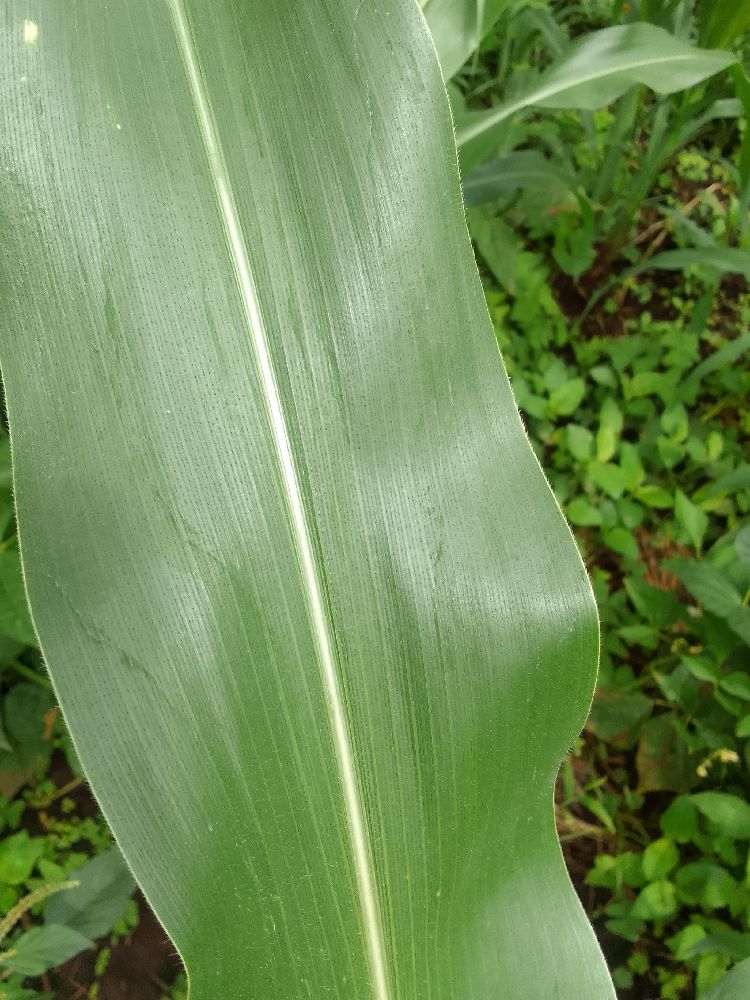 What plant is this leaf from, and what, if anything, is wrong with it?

maize, healthy
